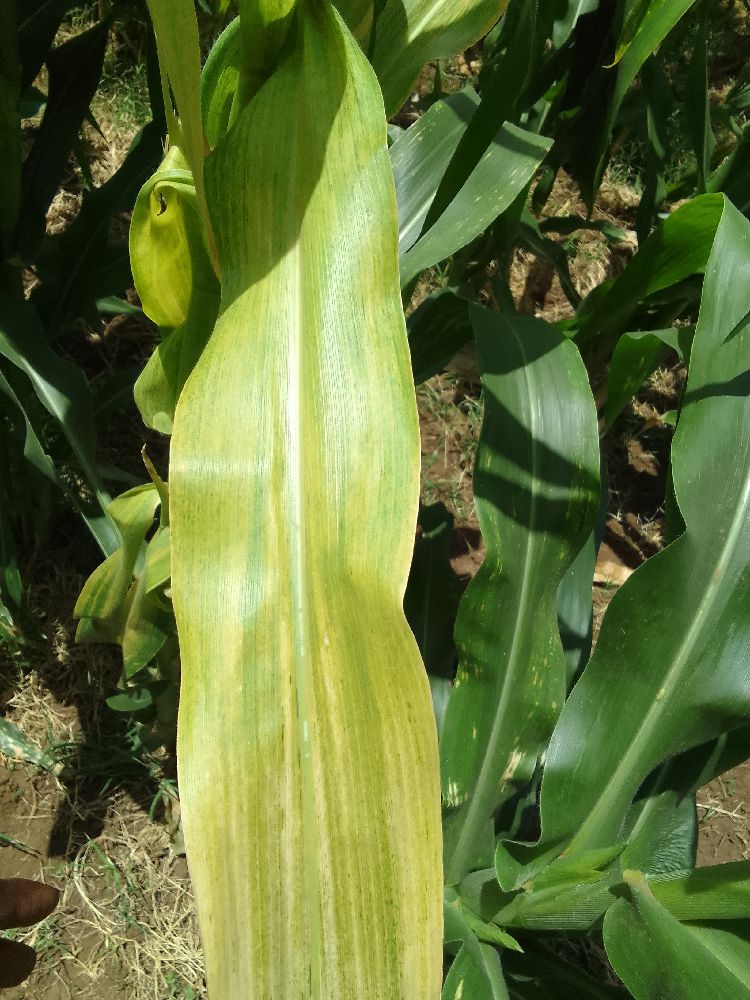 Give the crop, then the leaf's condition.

maize, maize lethal necrosis
